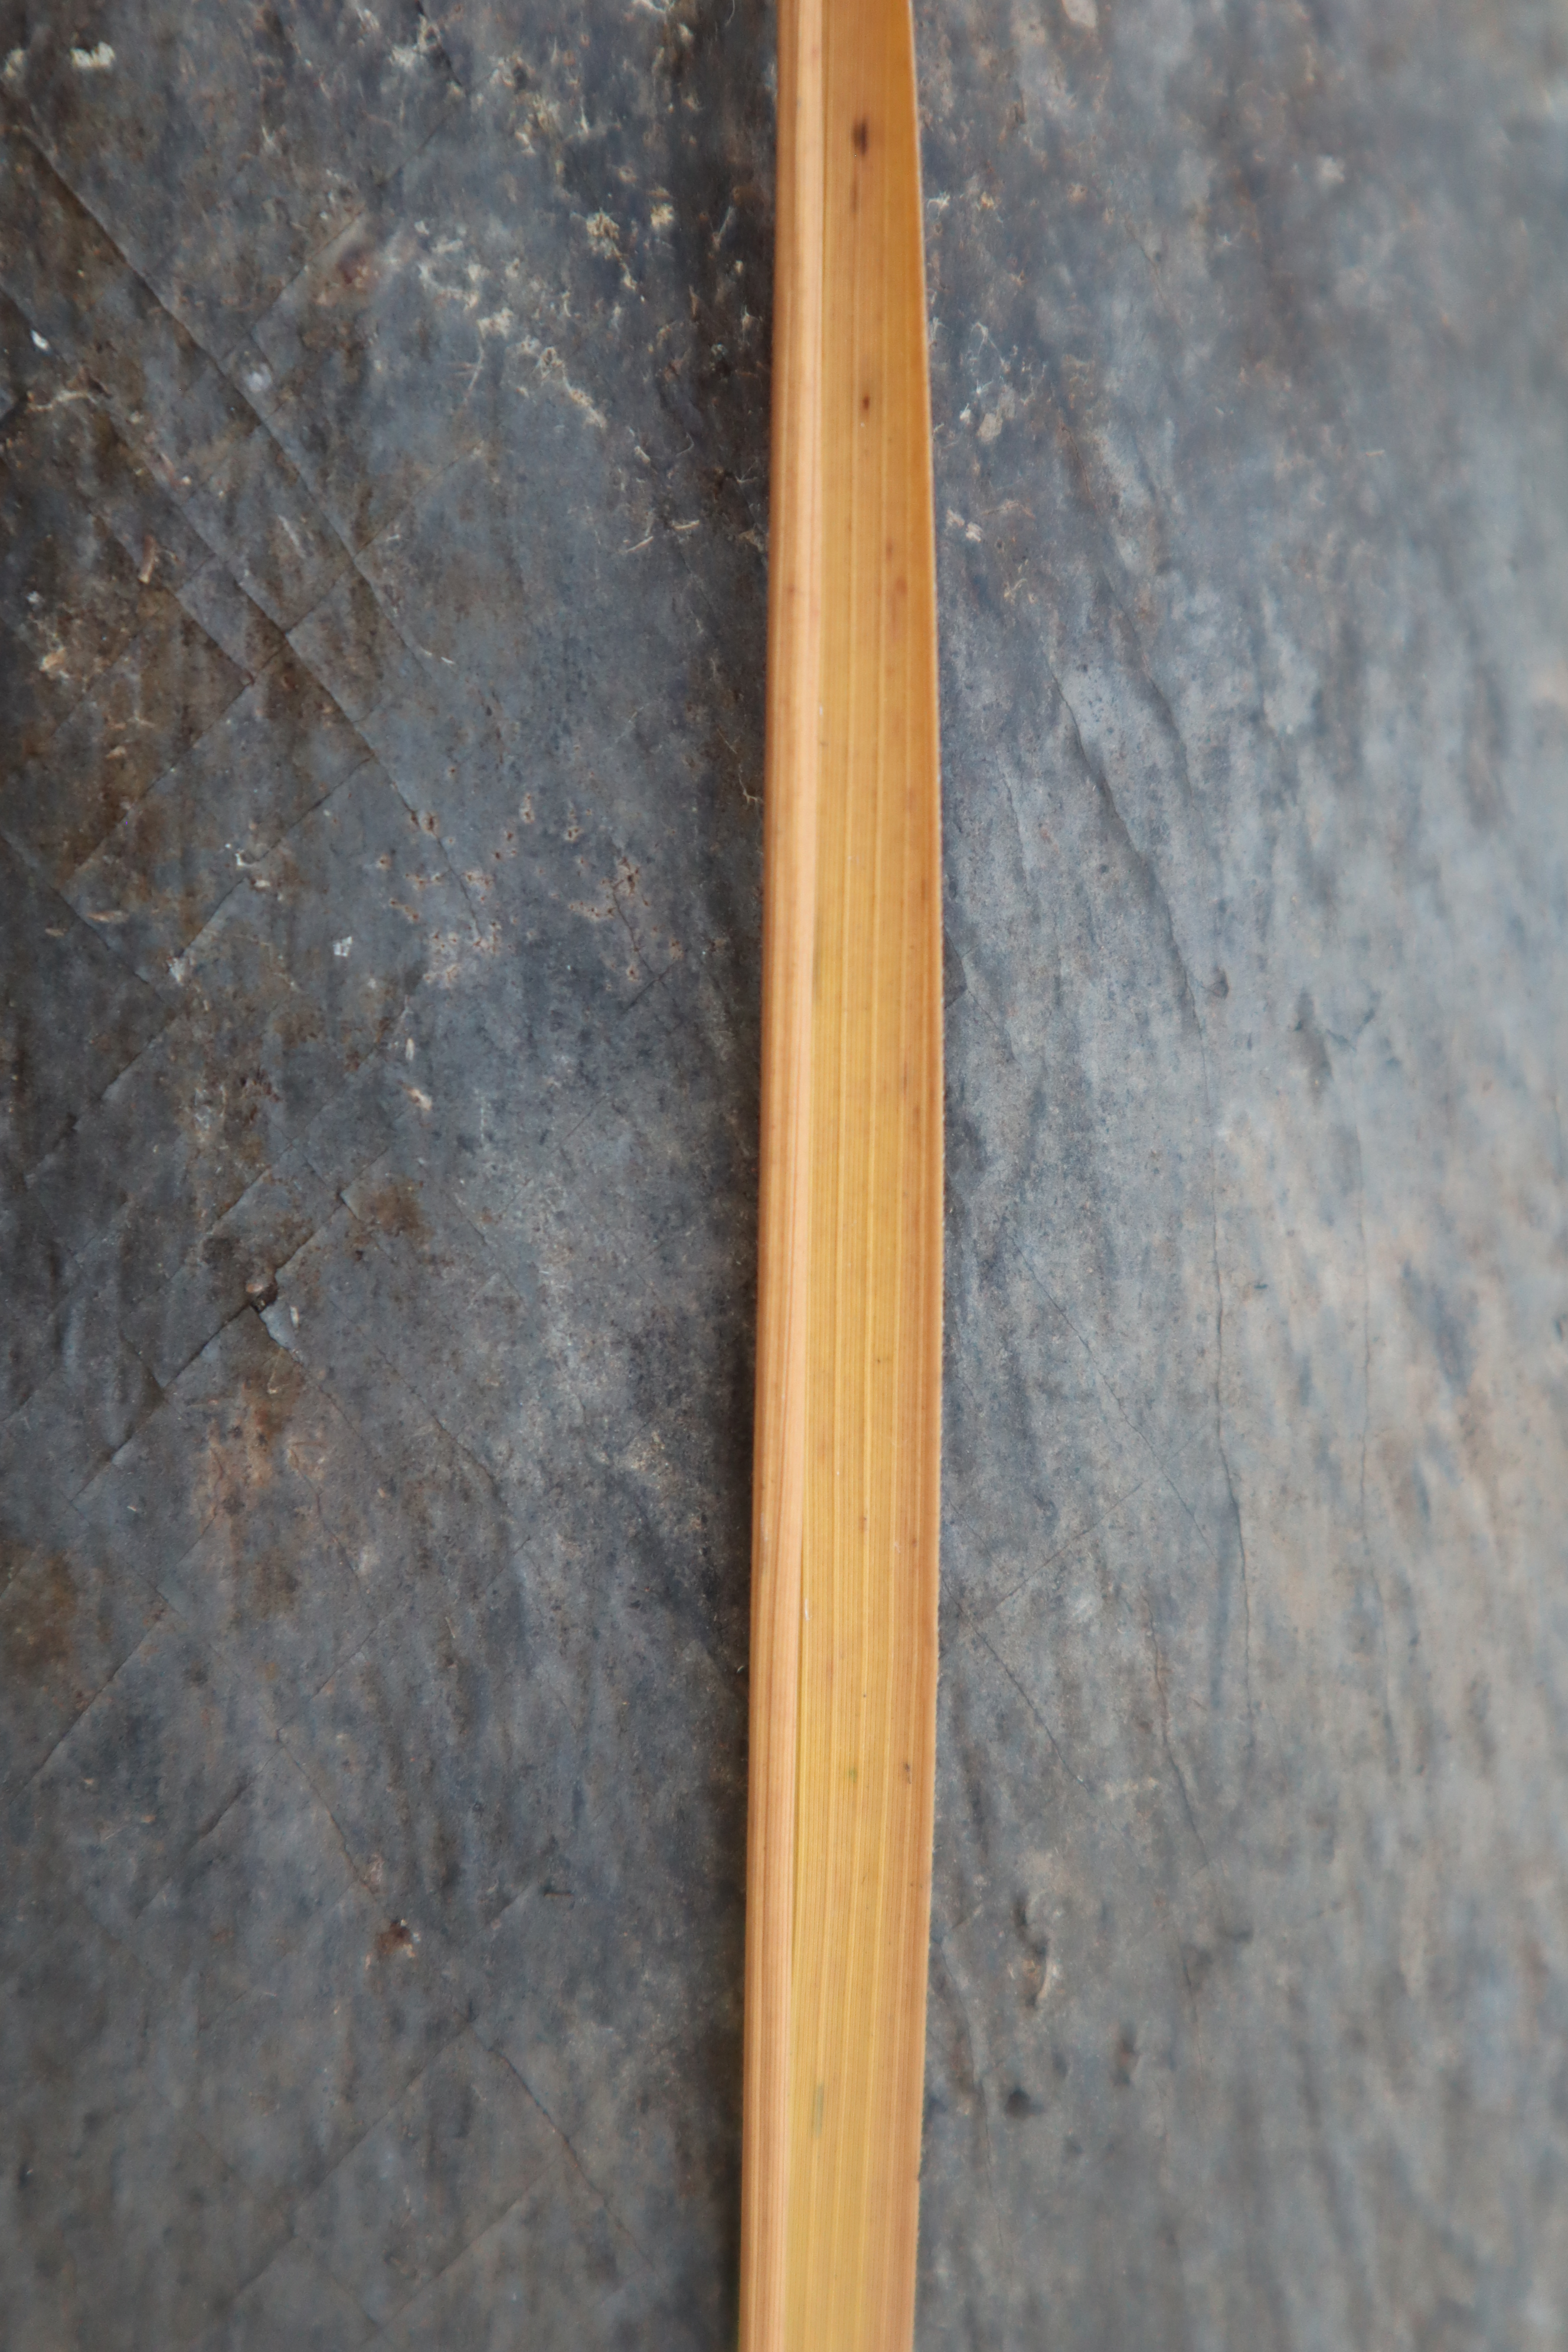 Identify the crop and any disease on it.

rice, tungro virus disease
